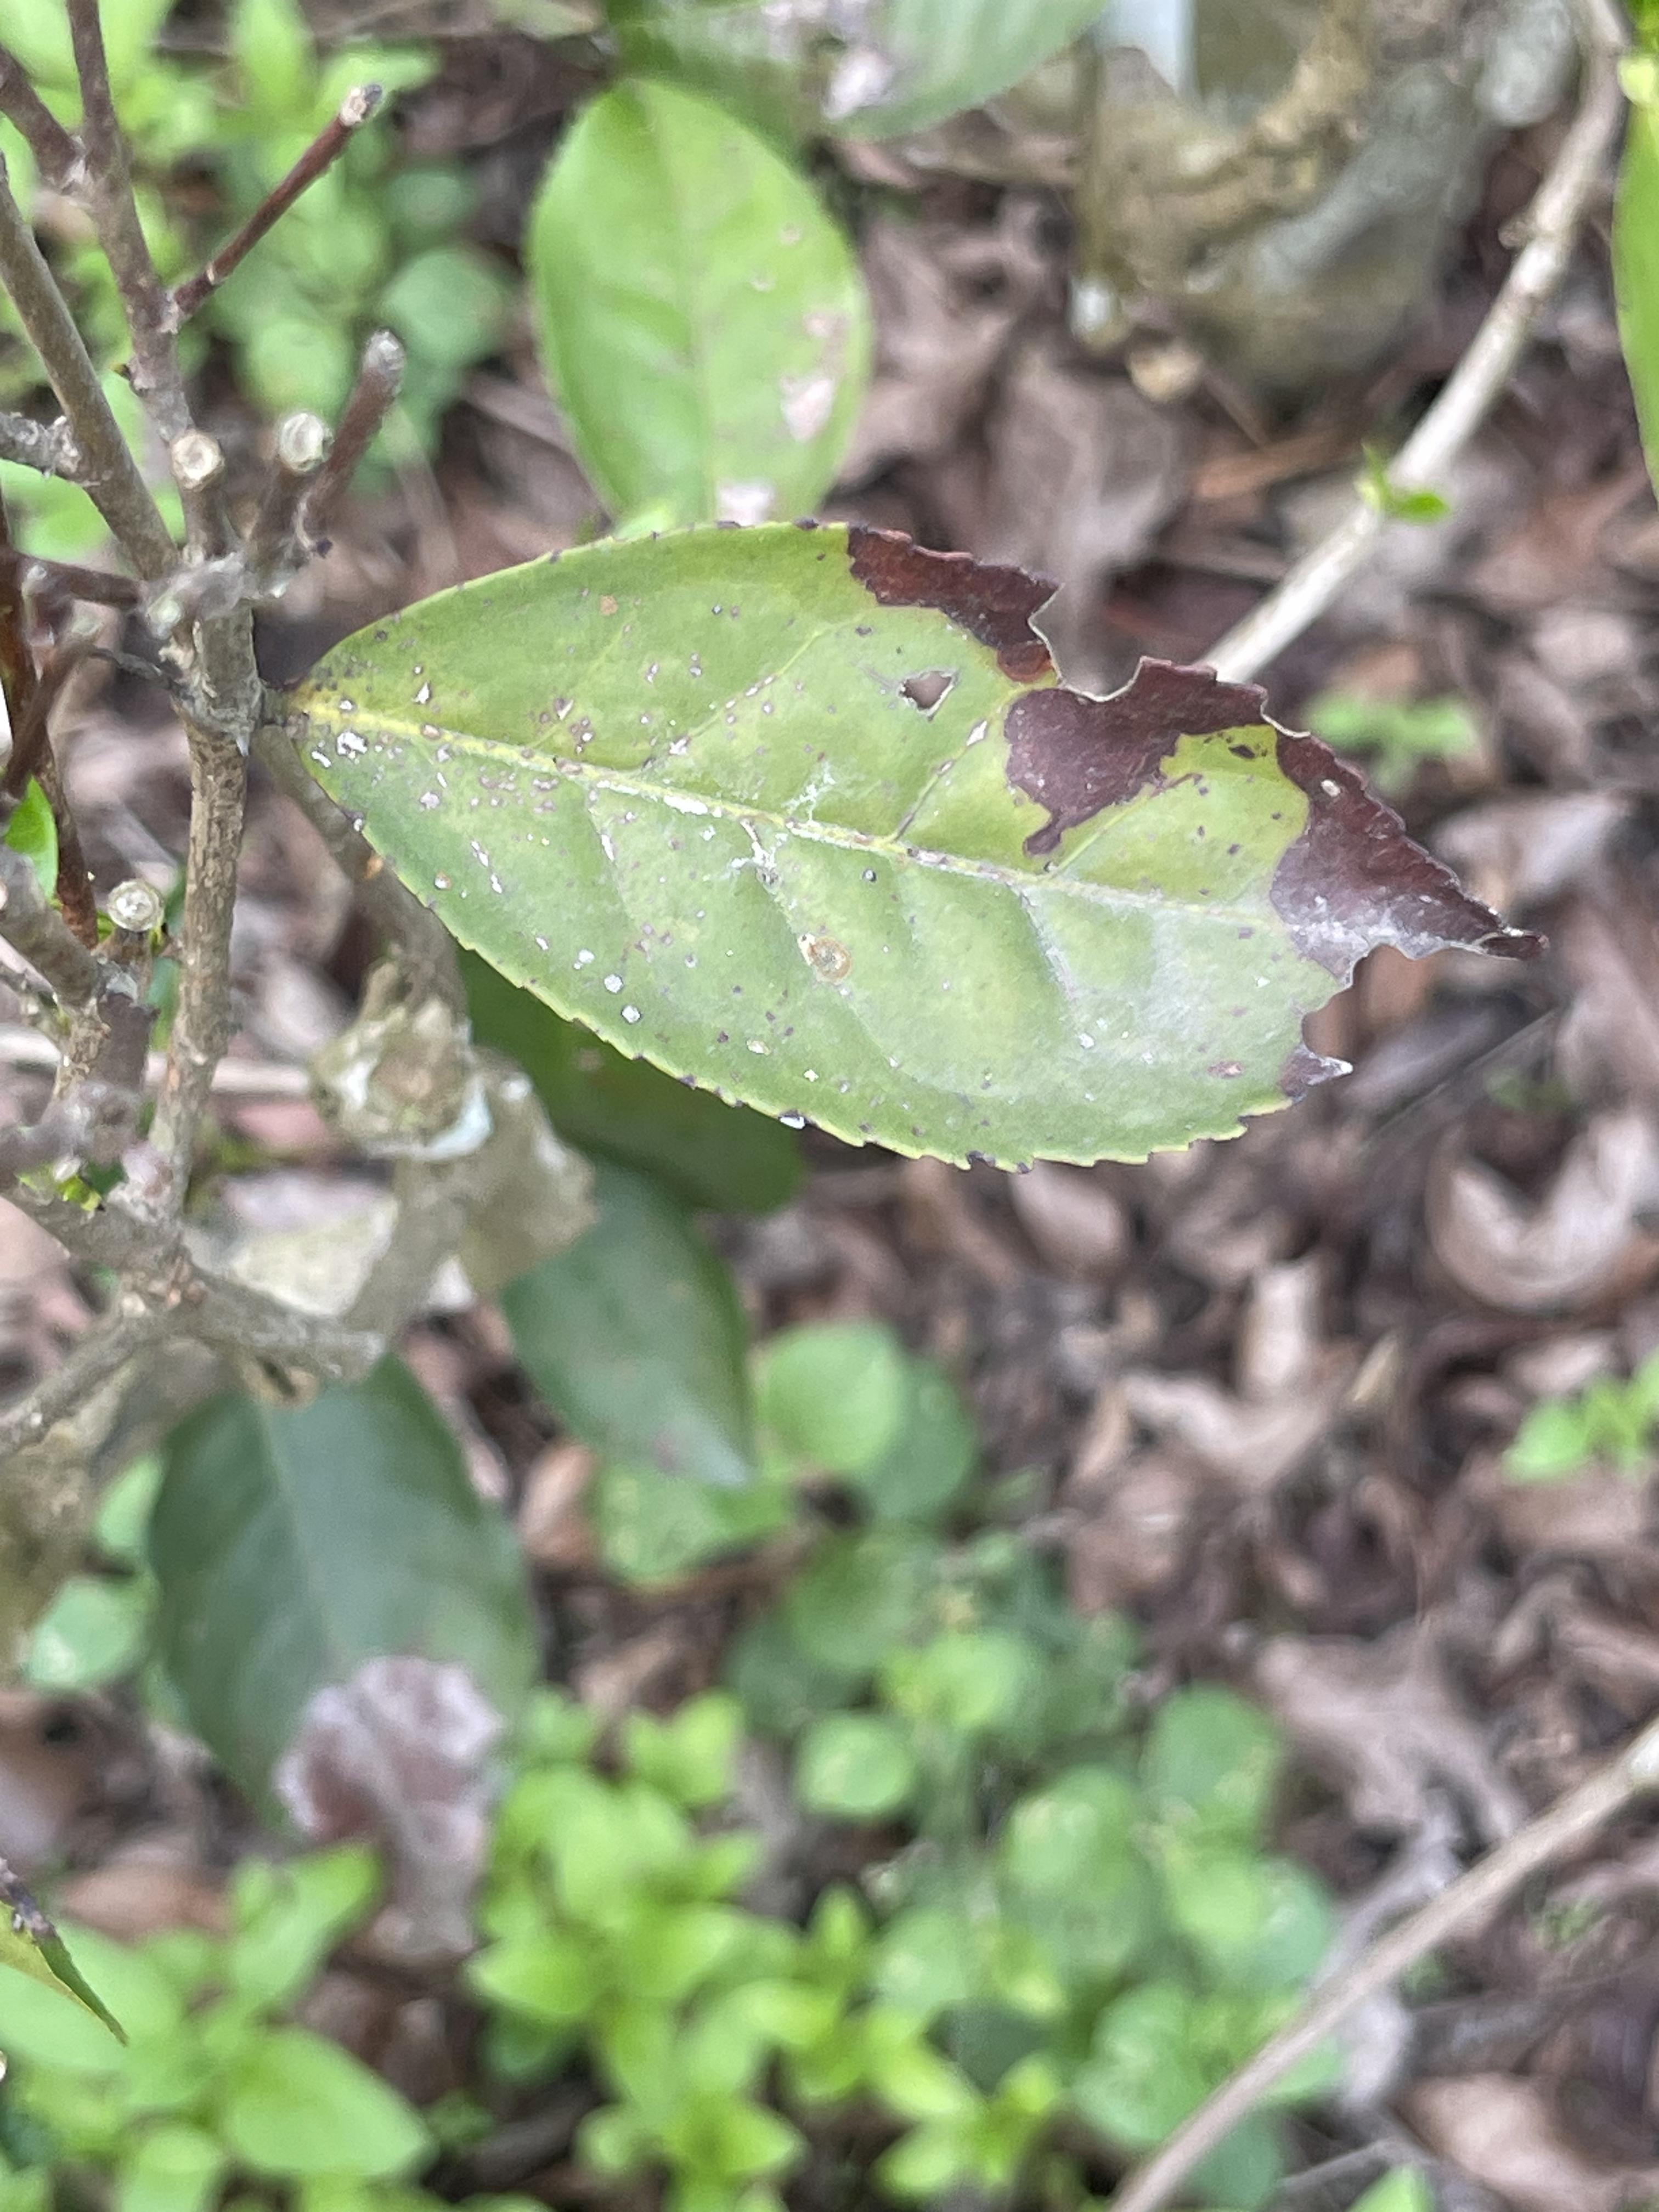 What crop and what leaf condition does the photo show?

tea, blight
